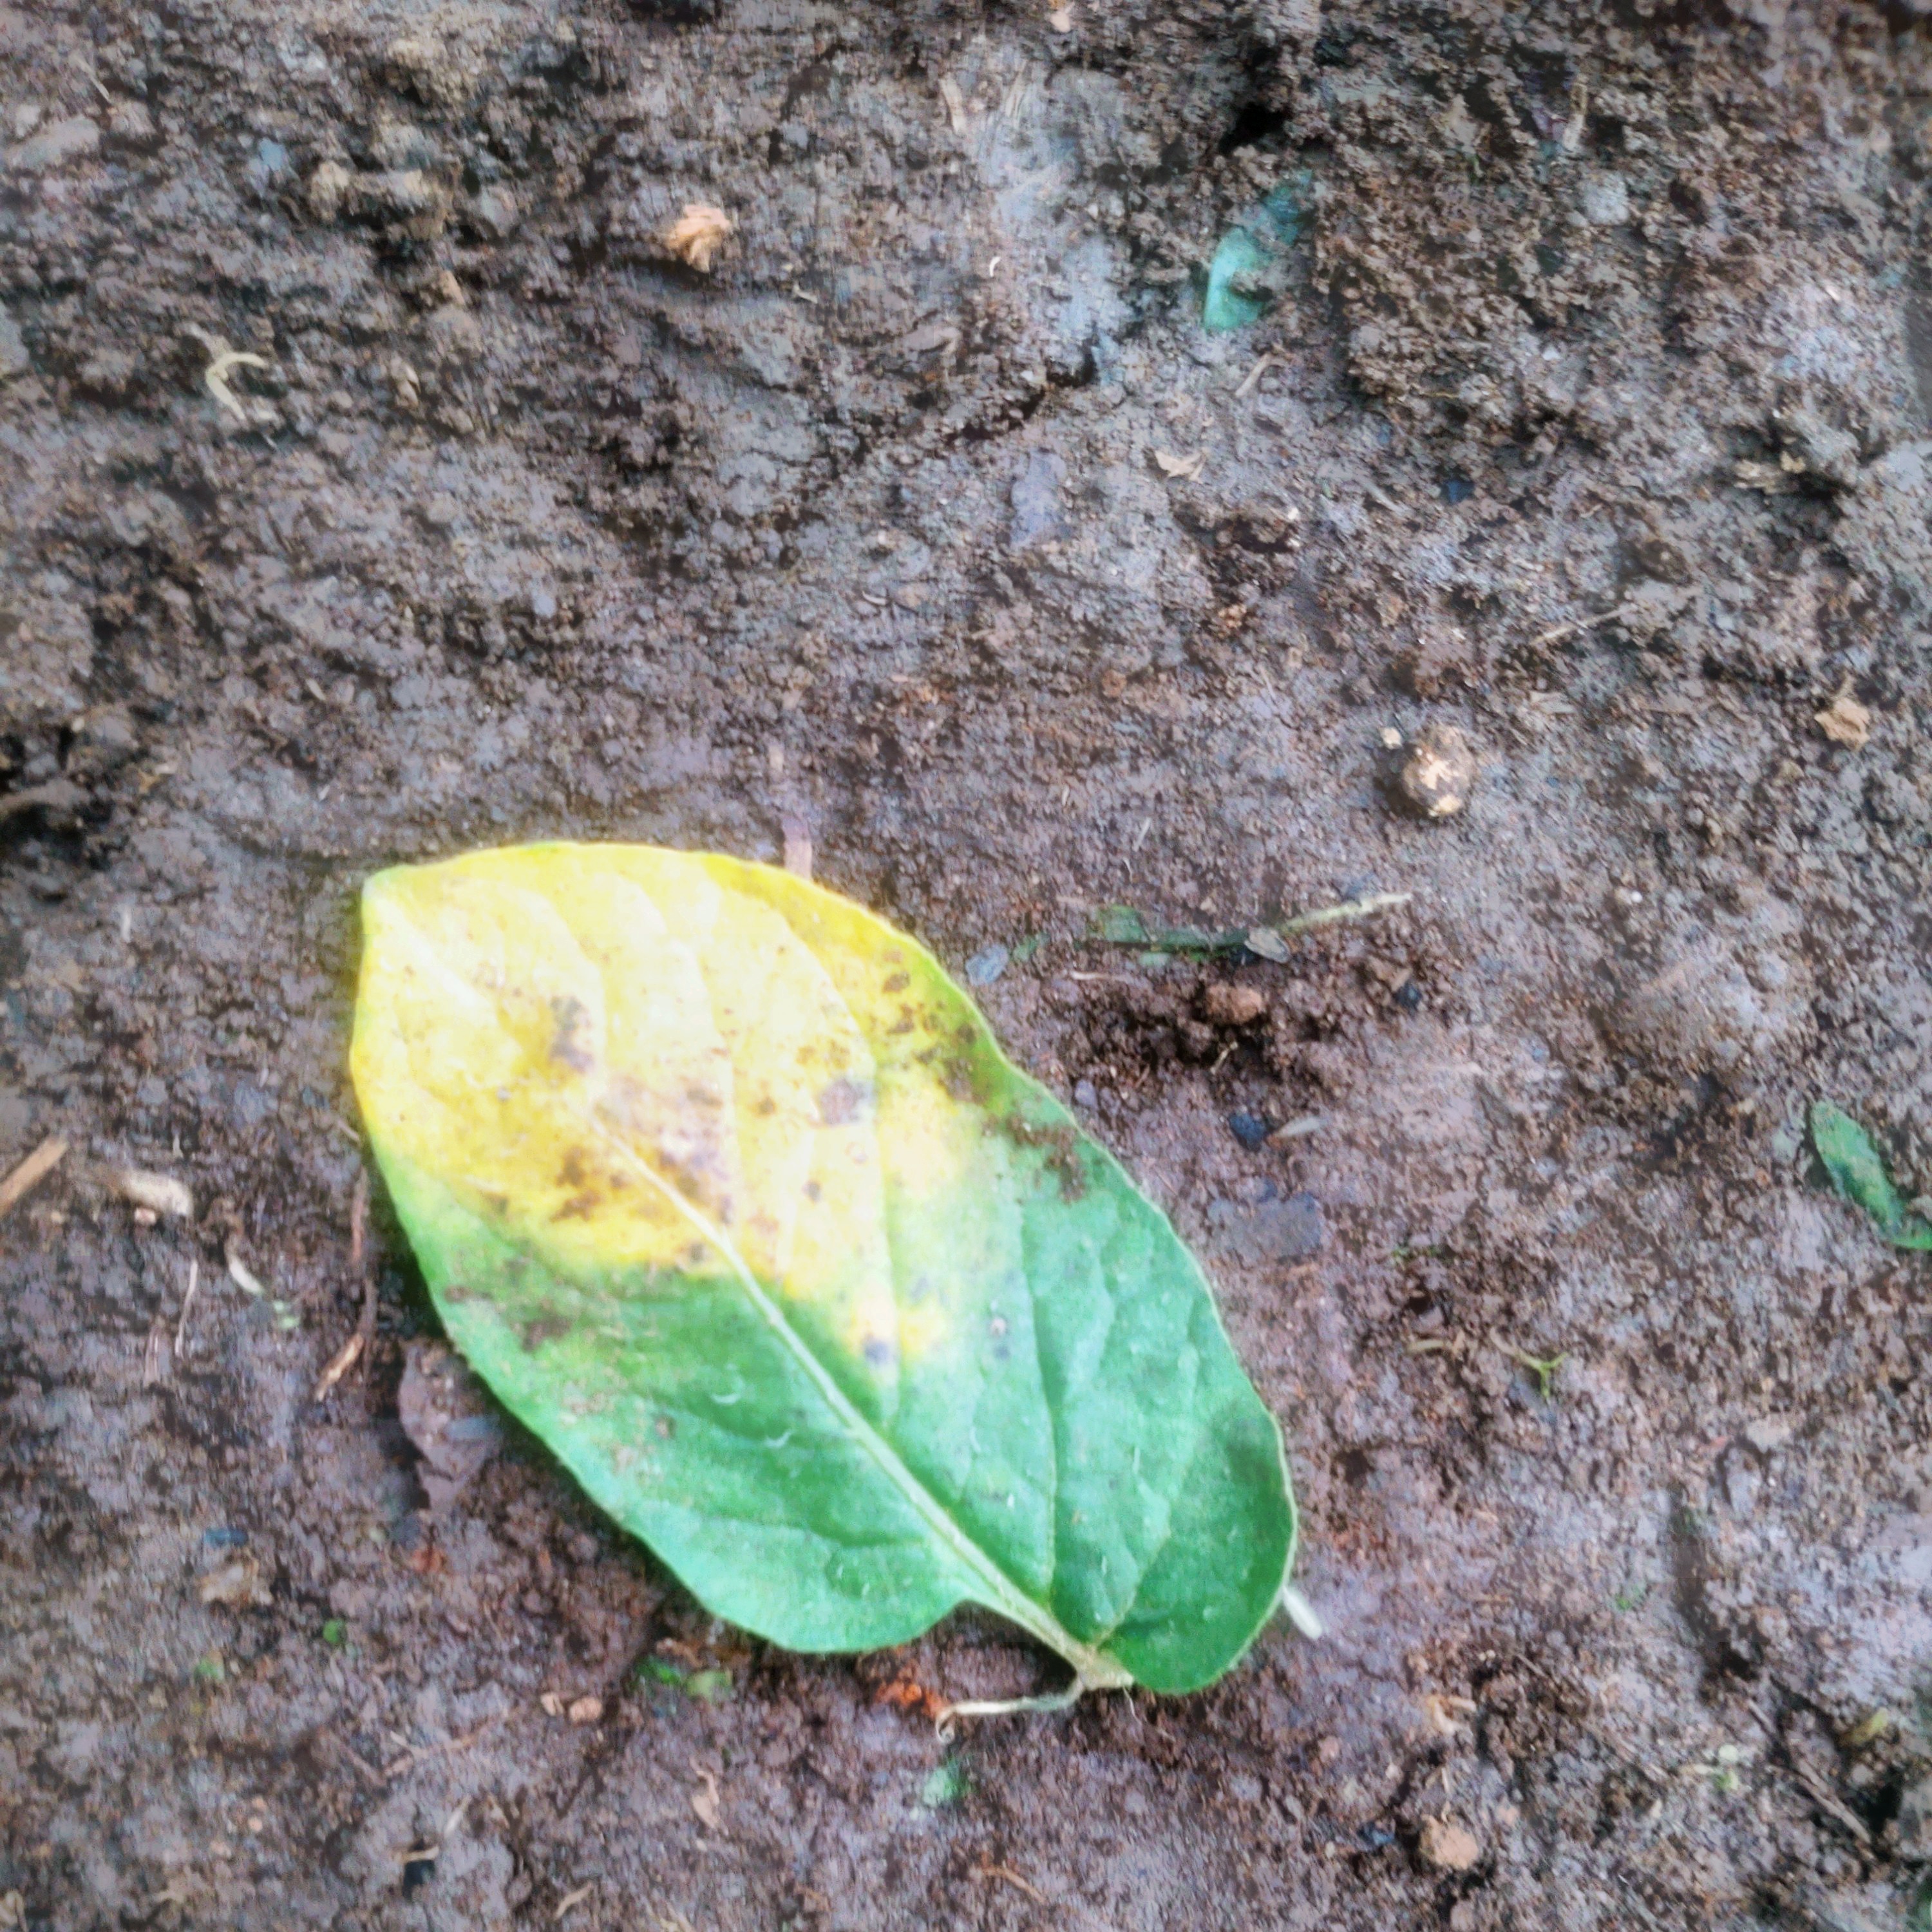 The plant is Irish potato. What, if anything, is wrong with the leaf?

late blight
